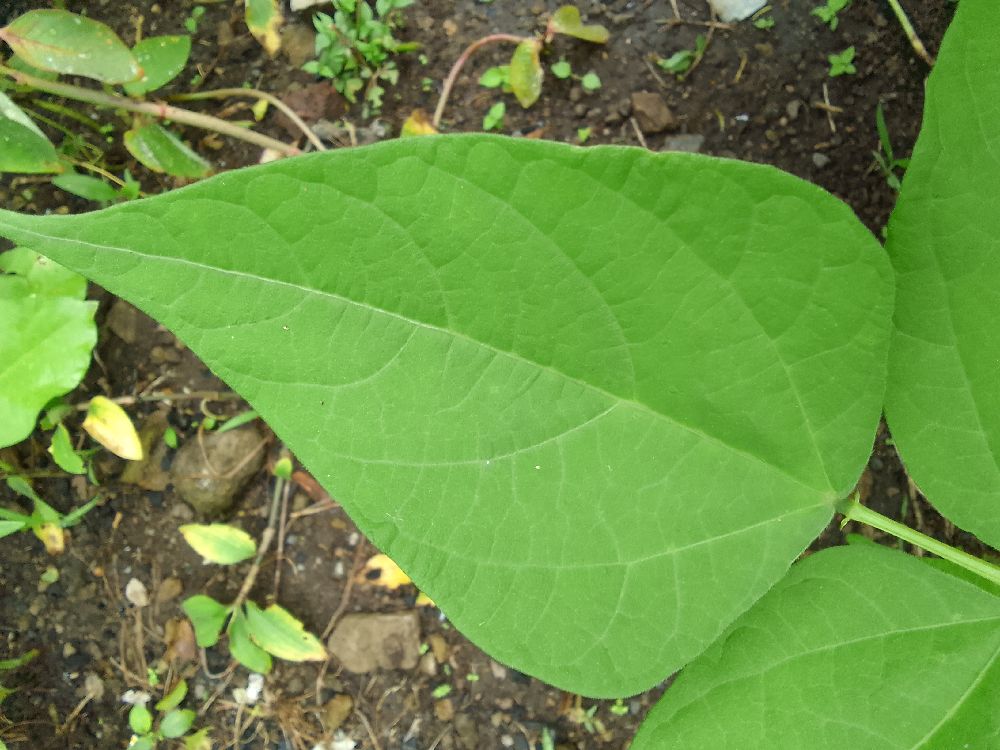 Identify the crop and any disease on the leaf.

common bean, healthy
